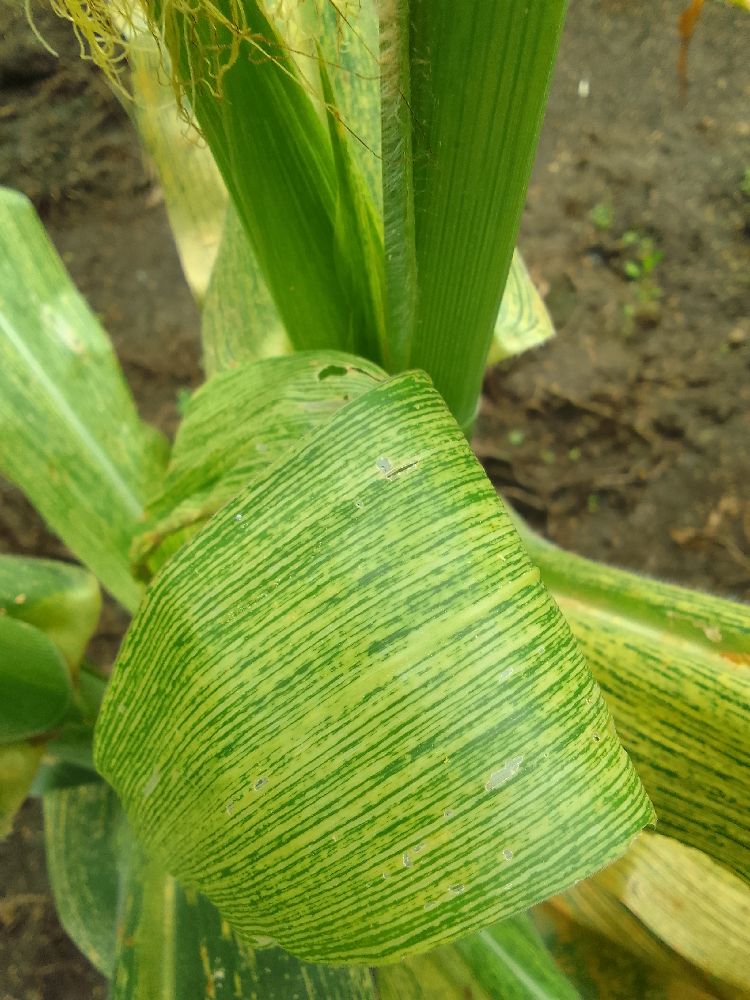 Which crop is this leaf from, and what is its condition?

maize, maize streak virus
